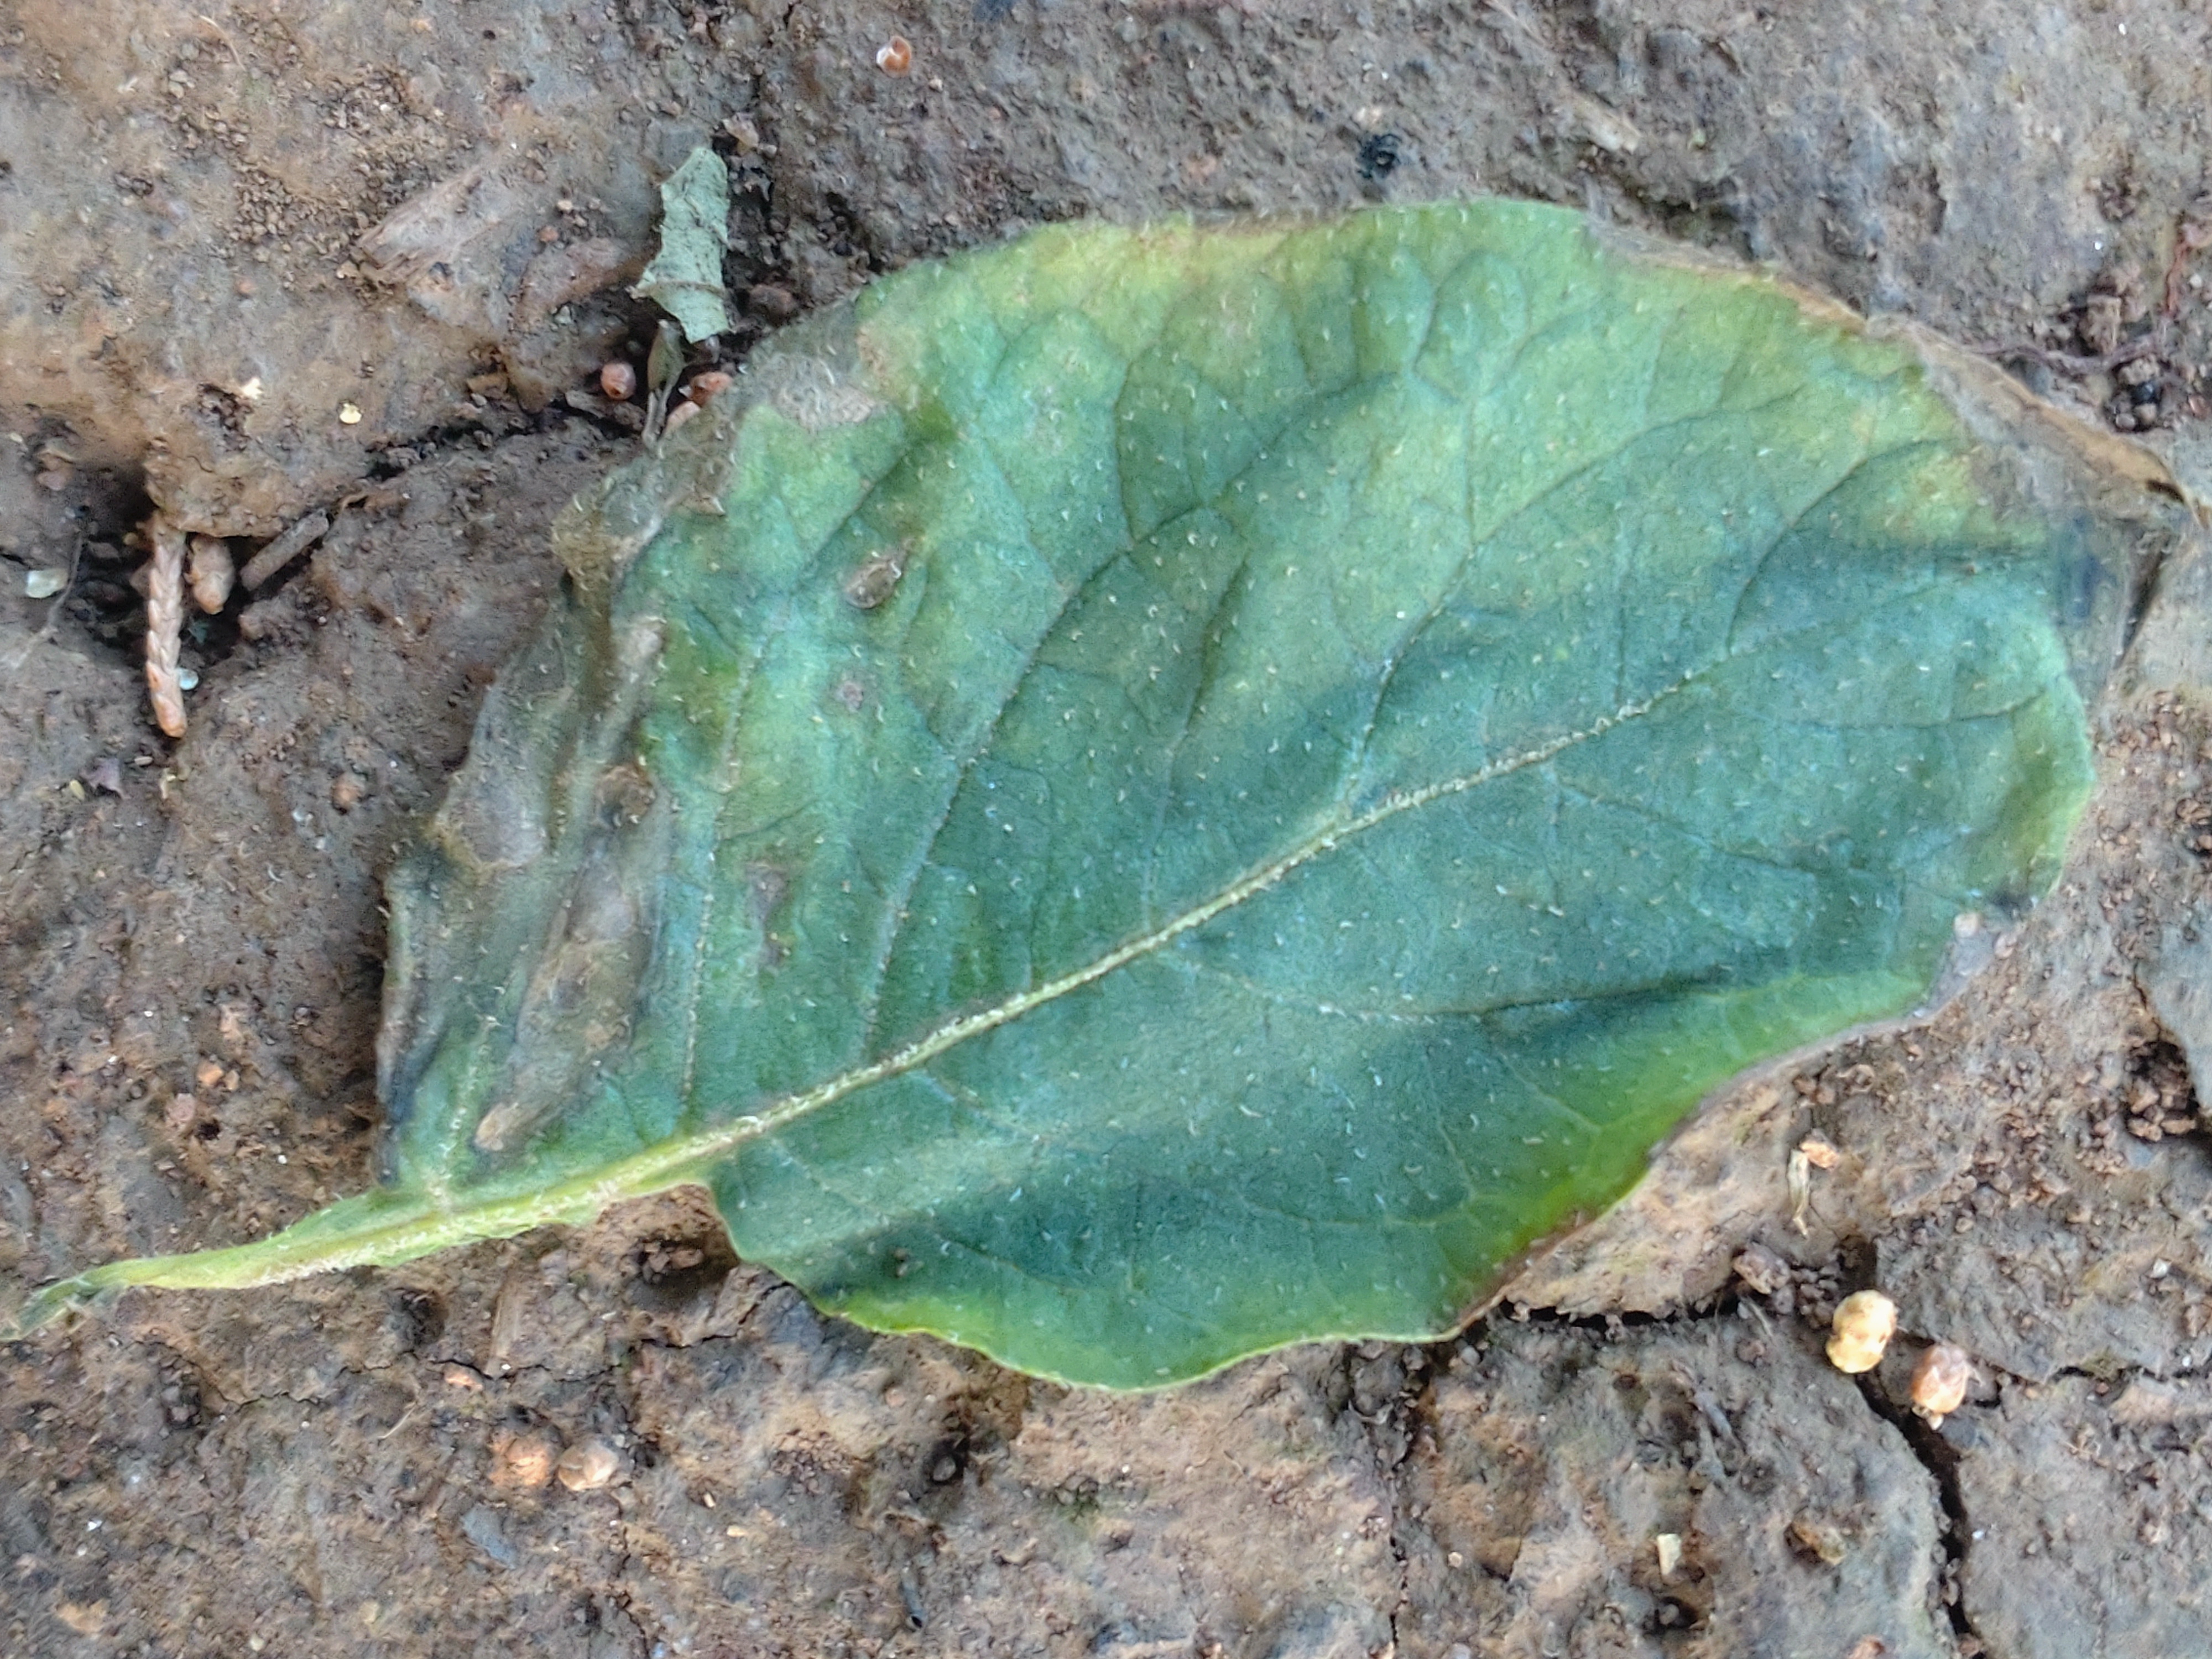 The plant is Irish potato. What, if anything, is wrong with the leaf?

early blight
